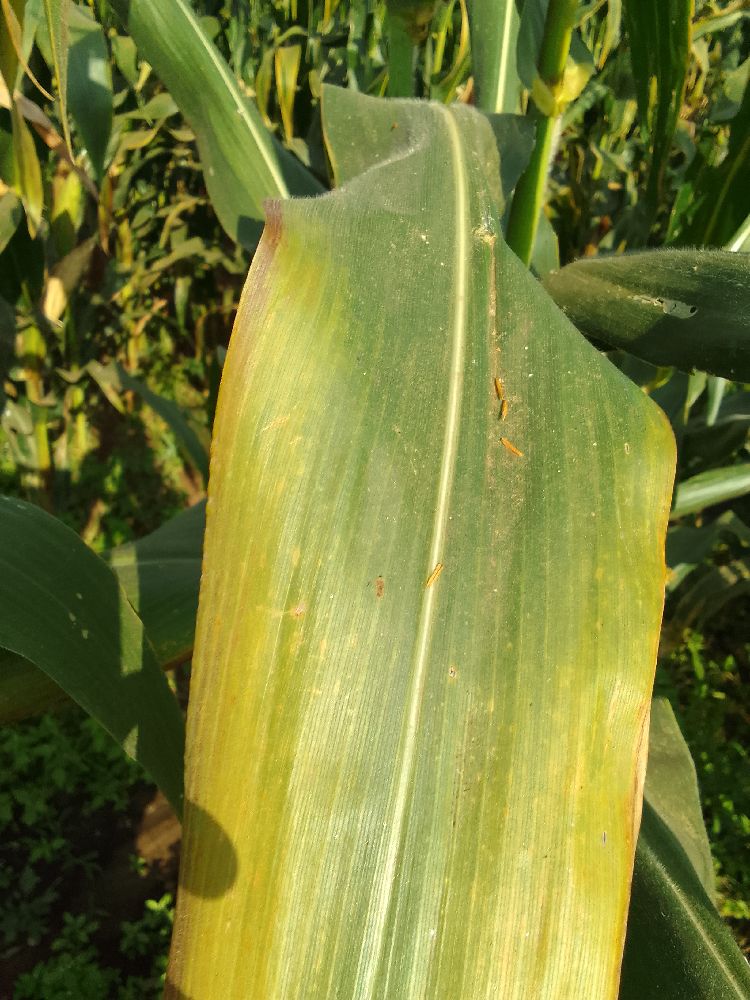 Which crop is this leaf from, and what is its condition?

maize, maize lethal necrosis
